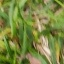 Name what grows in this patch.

grass
